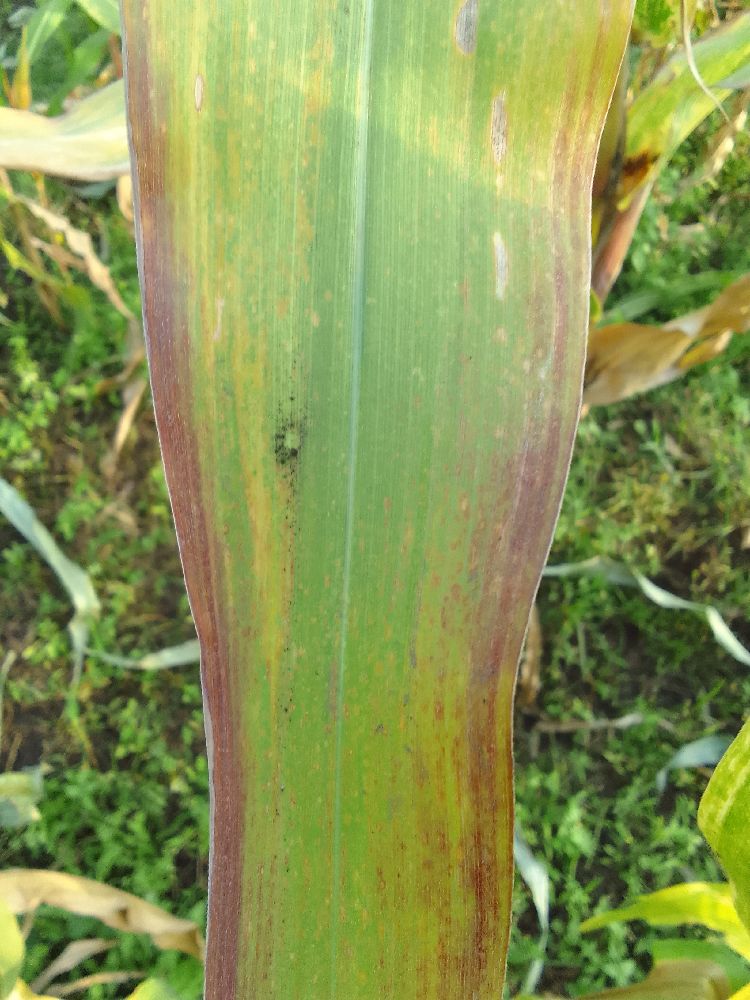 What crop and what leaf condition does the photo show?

maize, maize lethal necrosis
